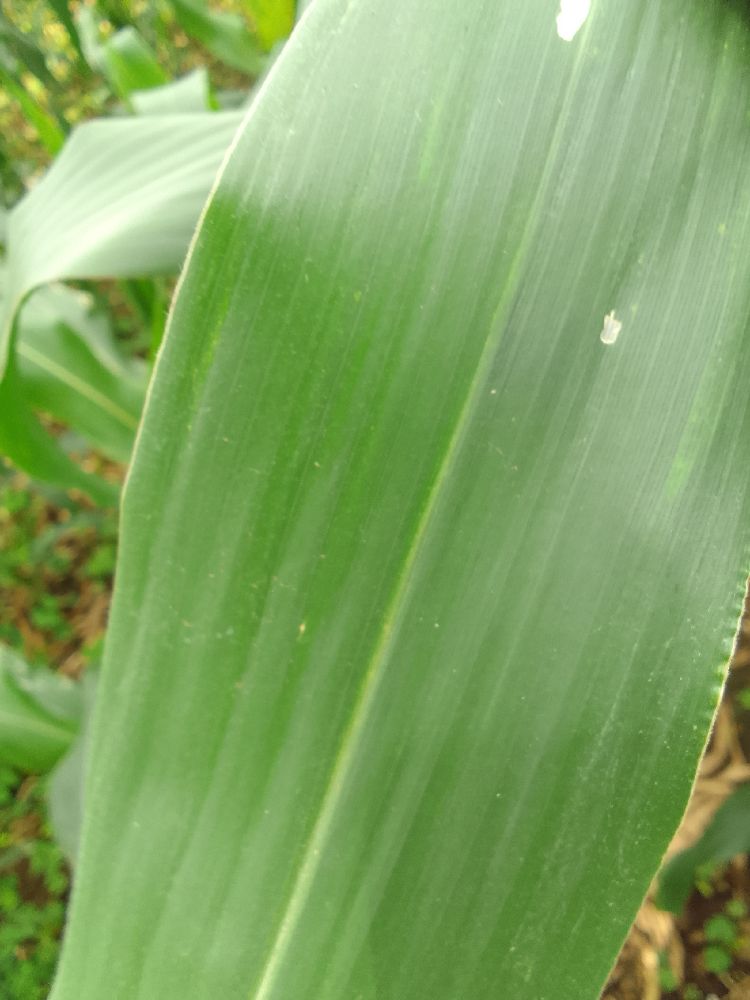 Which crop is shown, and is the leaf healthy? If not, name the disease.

maize, healthy
